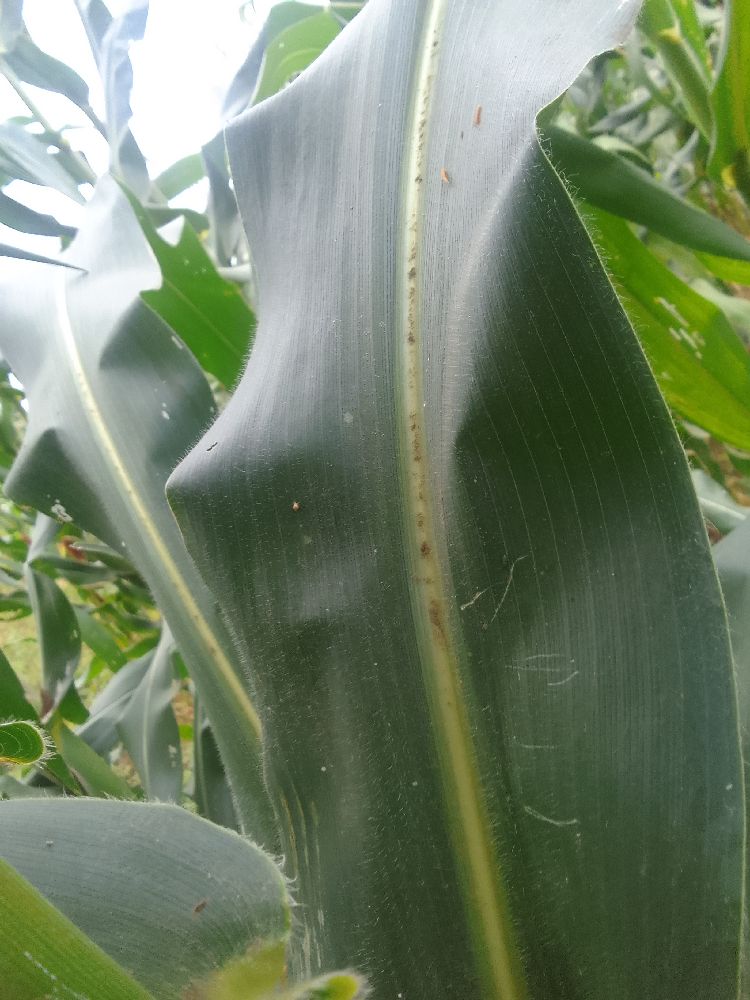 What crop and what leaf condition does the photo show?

maize, healthy
